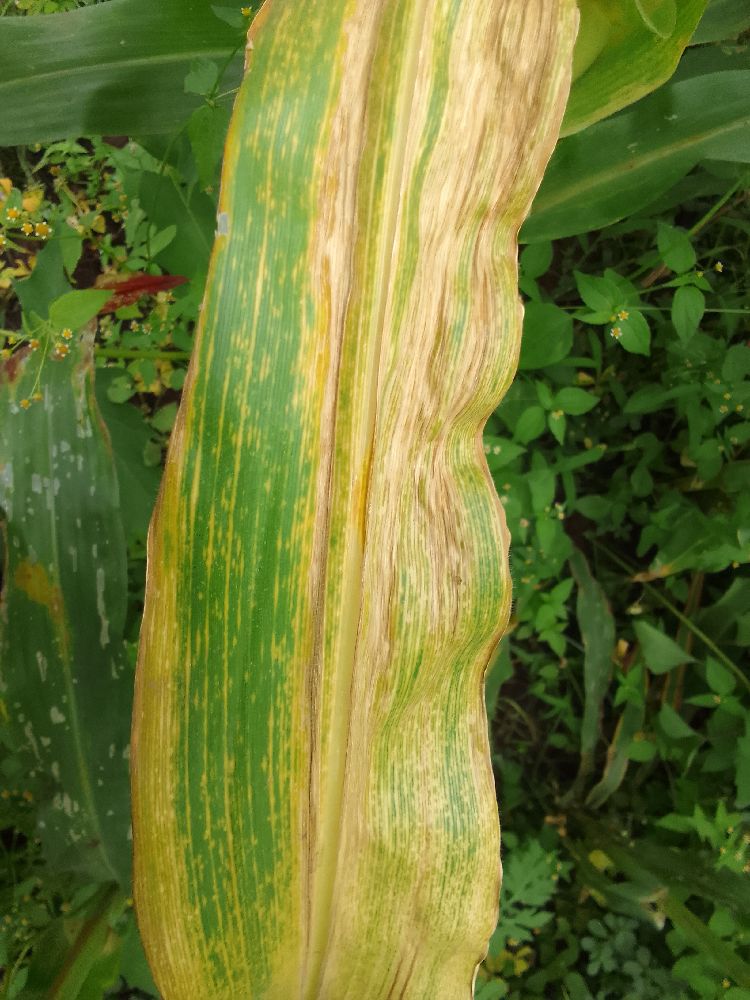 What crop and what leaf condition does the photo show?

maize, maize lethal necrosis
